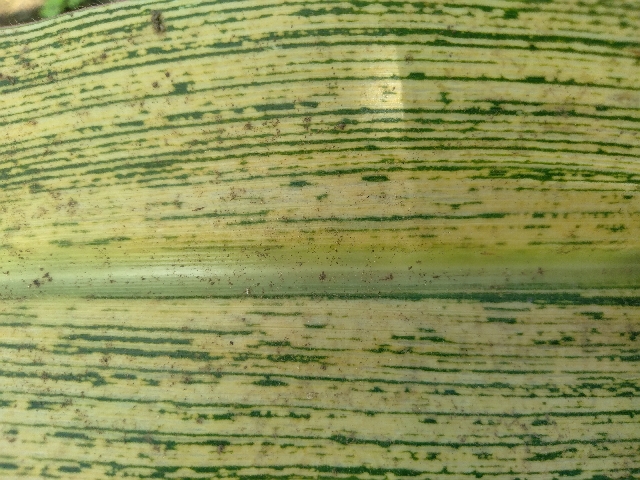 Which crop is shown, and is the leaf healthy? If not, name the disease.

maize, maize streak virus
